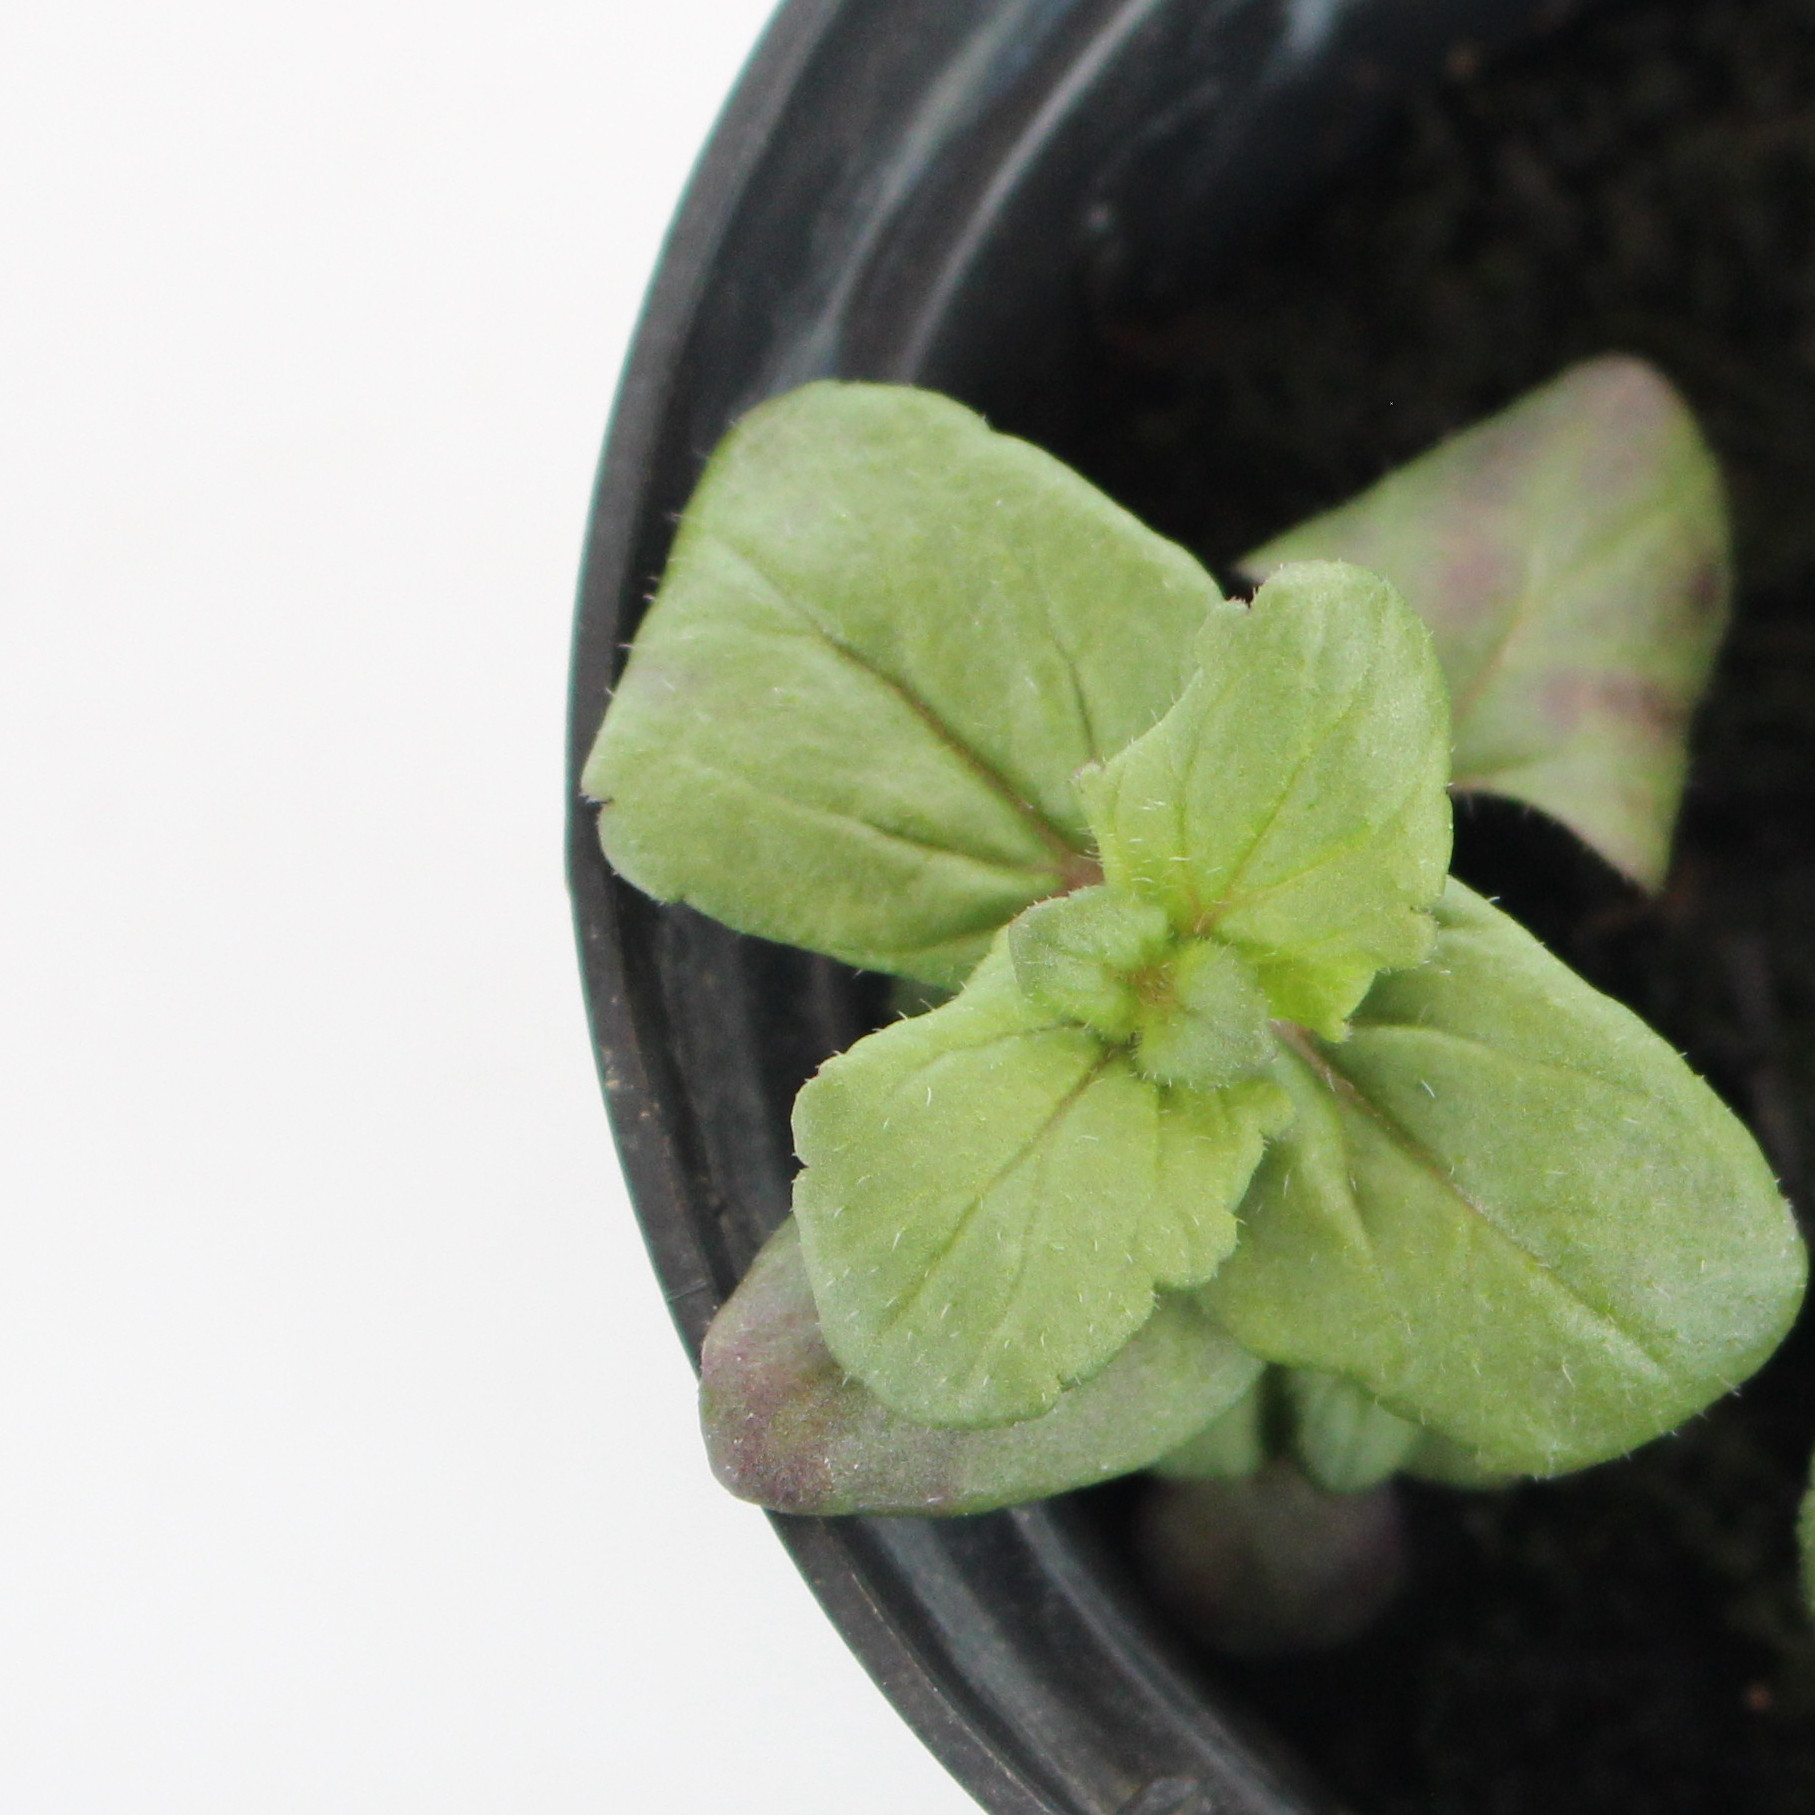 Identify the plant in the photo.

Veronica persica
